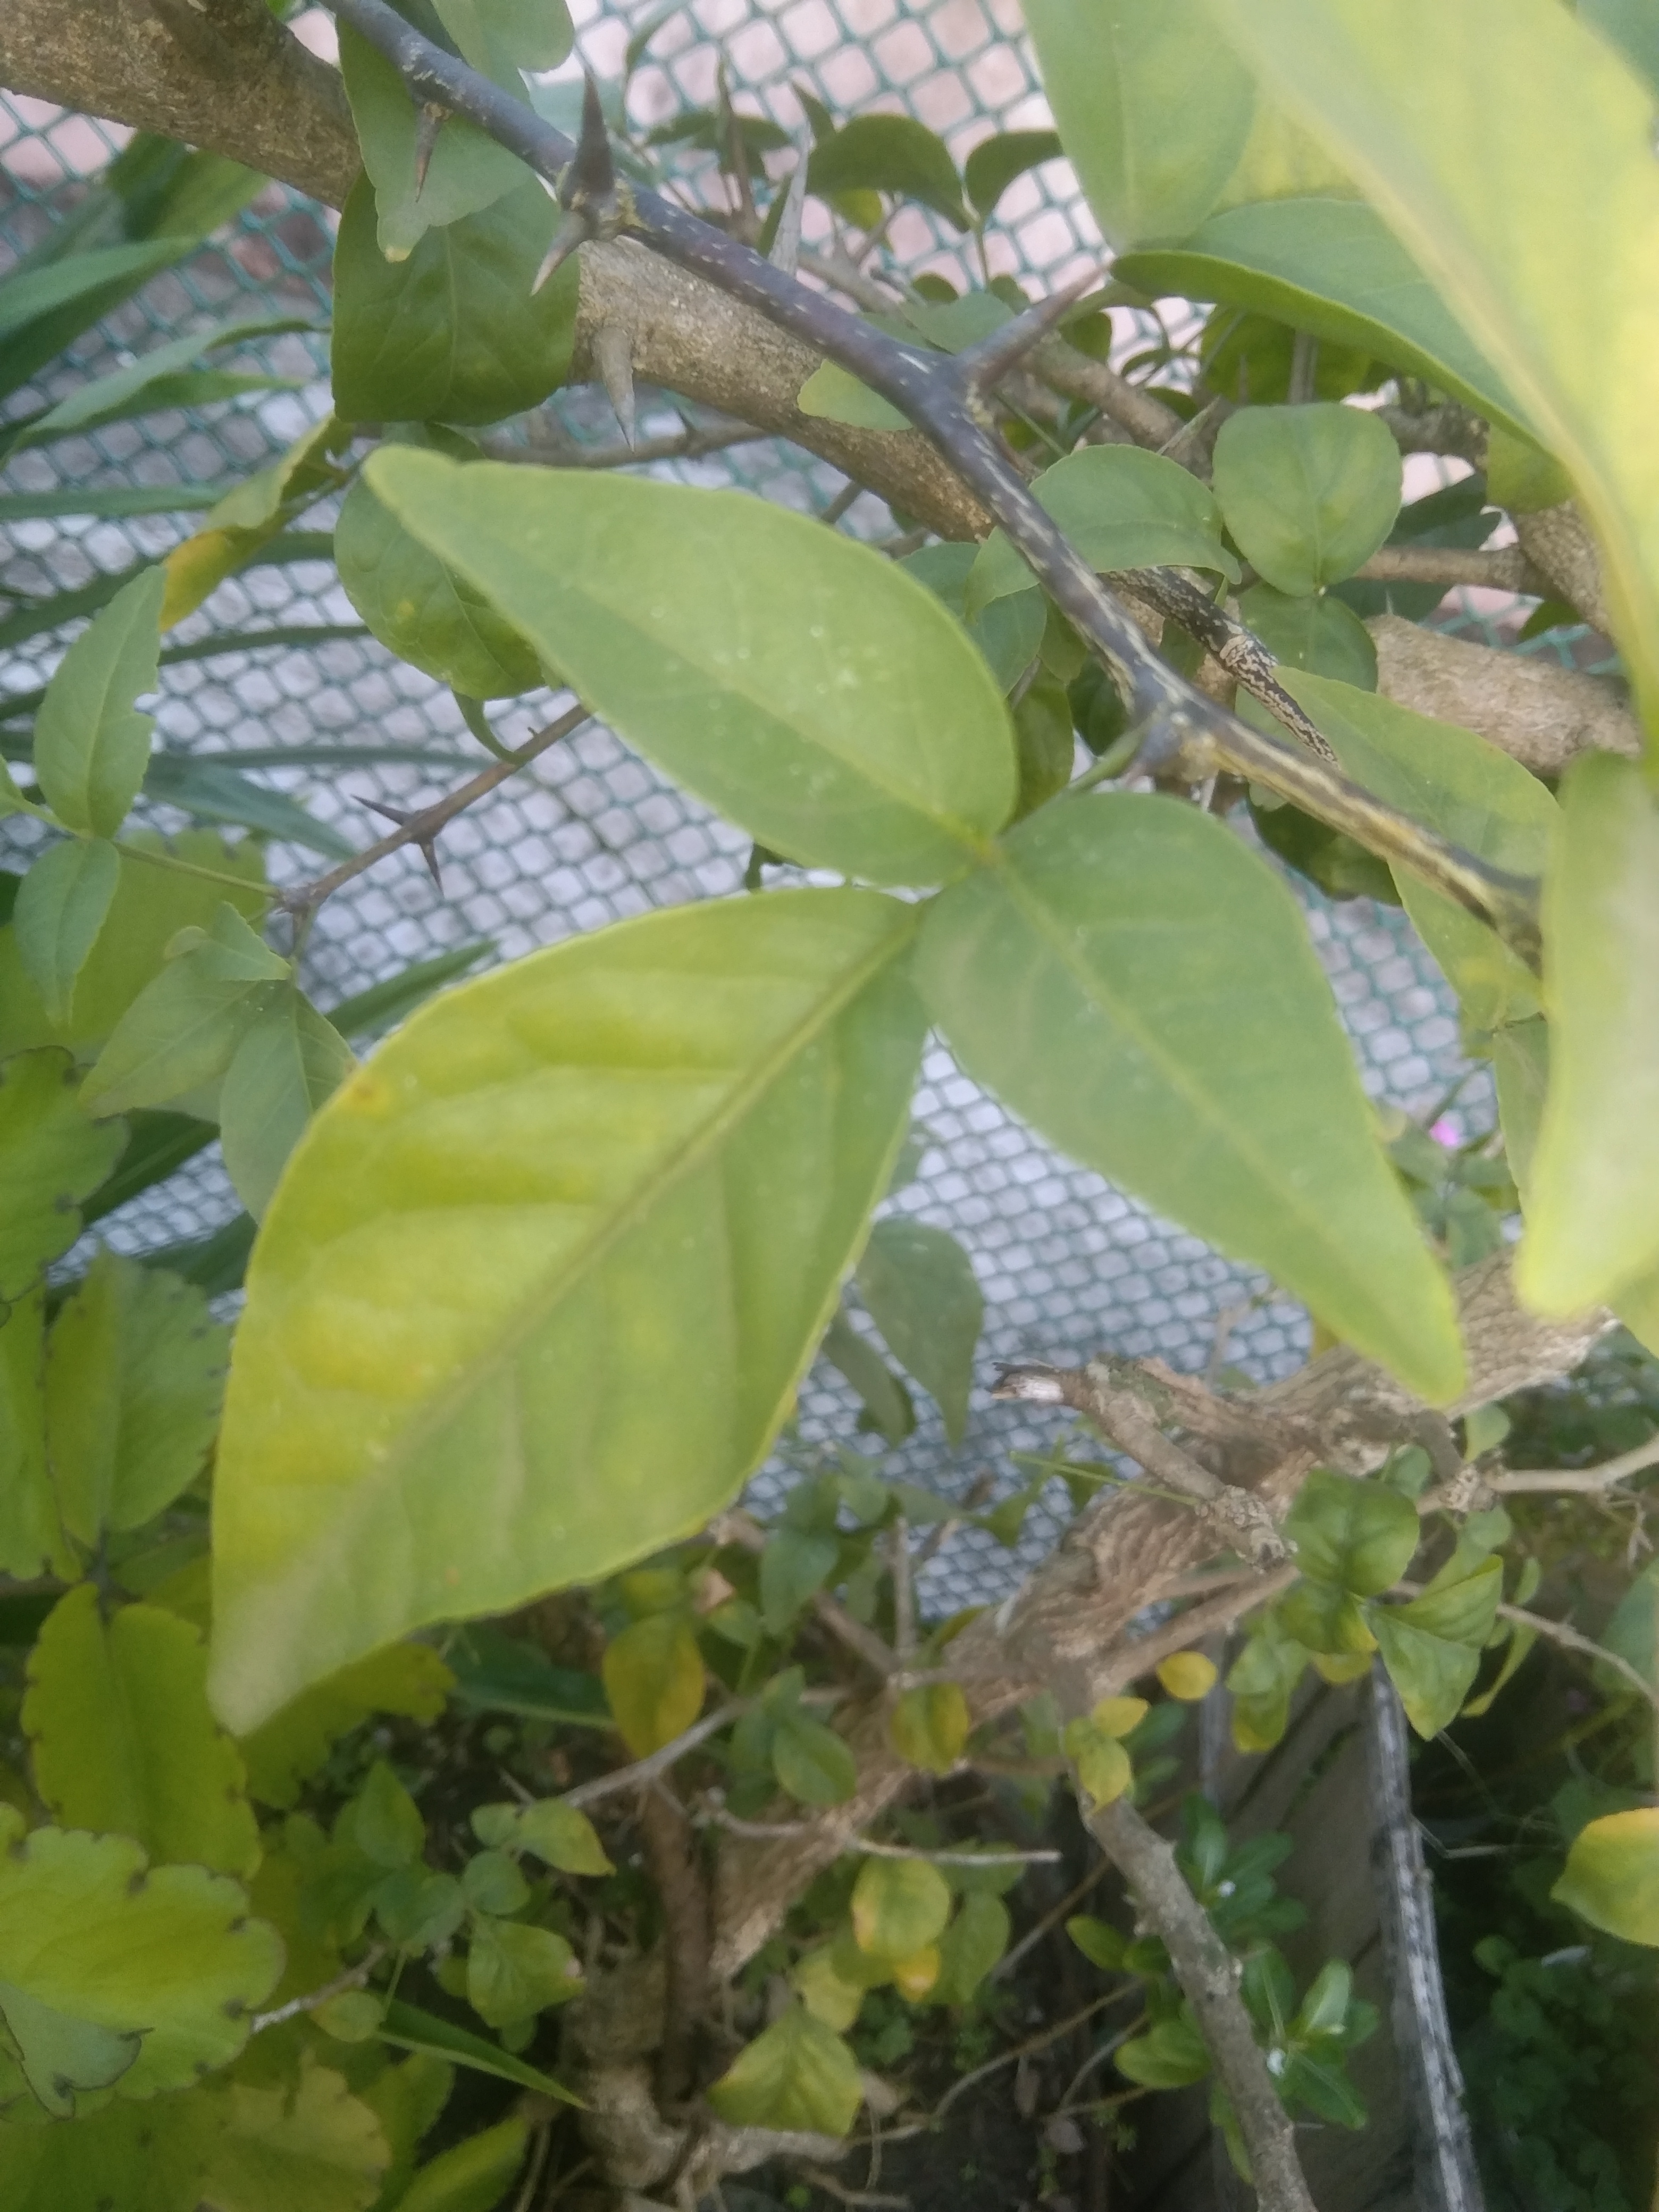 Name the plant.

wood apple
